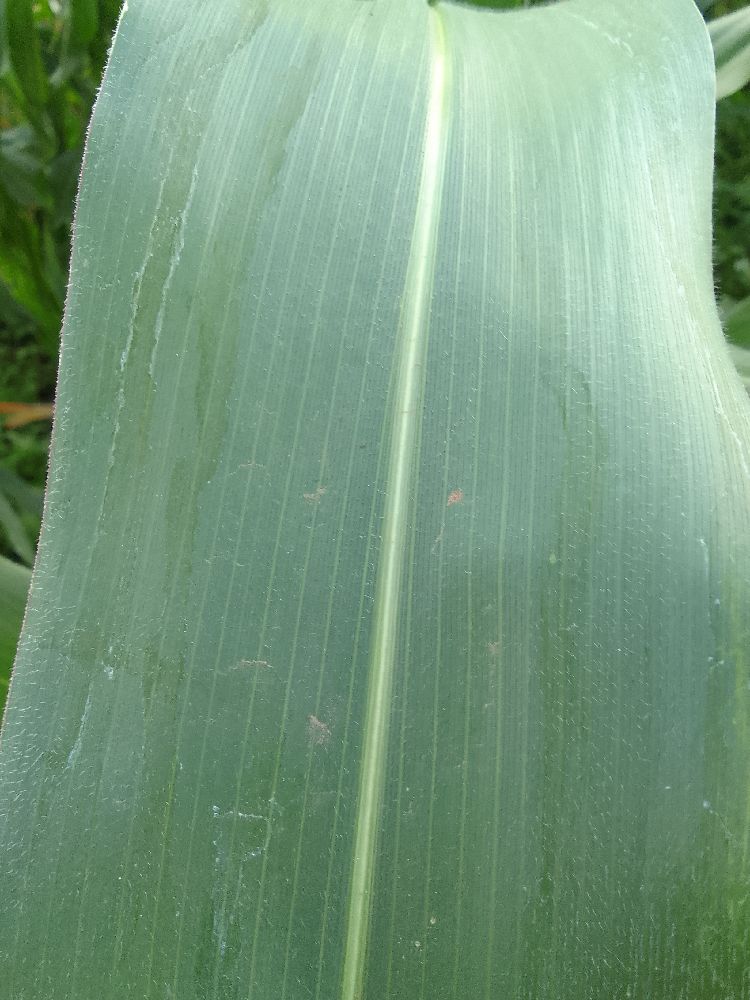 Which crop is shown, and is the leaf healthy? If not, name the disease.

maize, healthy
